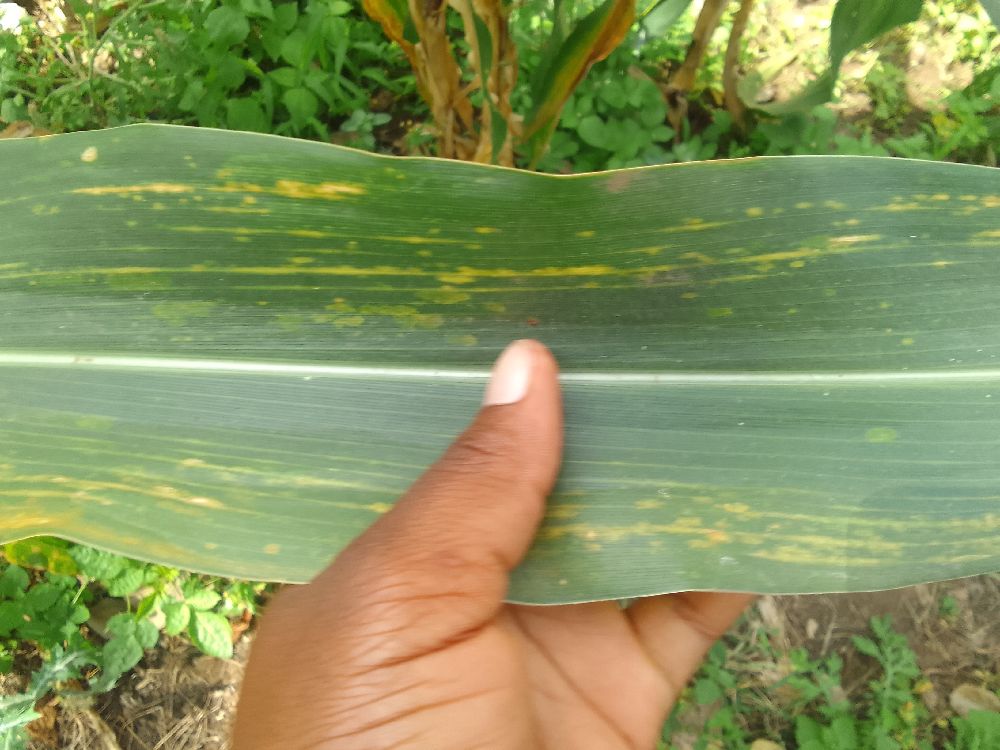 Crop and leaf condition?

maize, maize lethal necrosis
